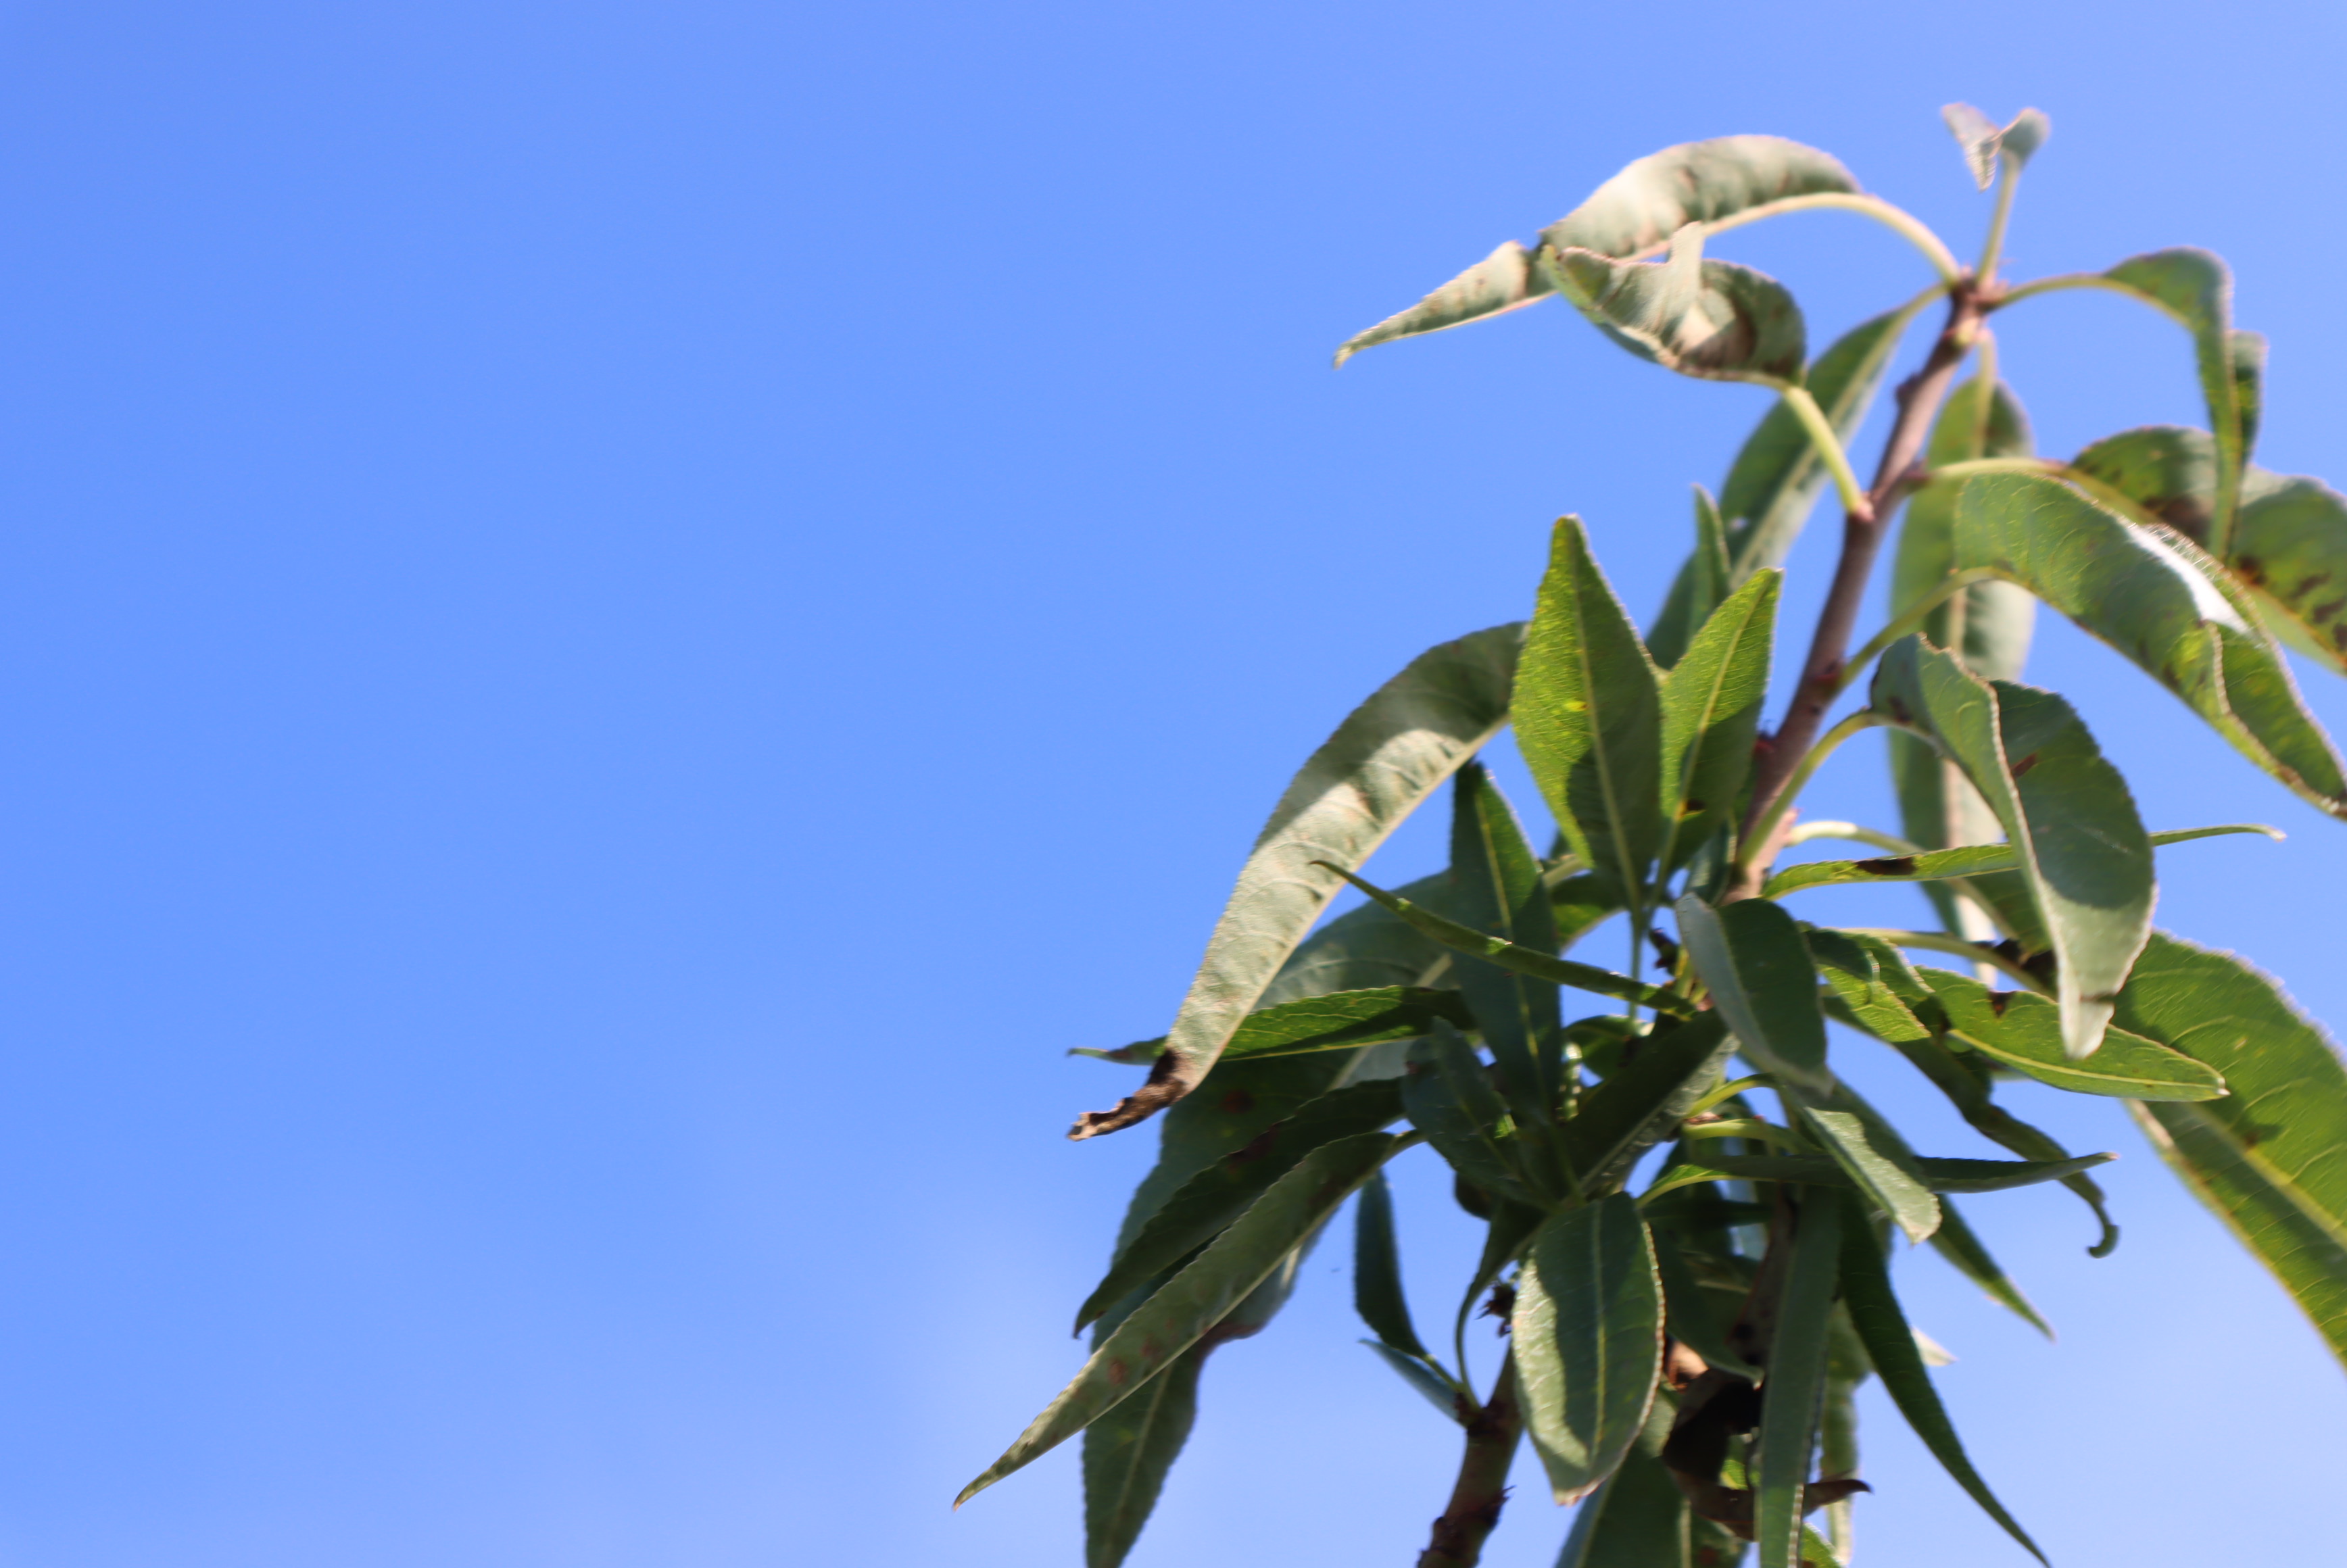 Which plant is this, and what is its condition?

almond, shot hole disease
